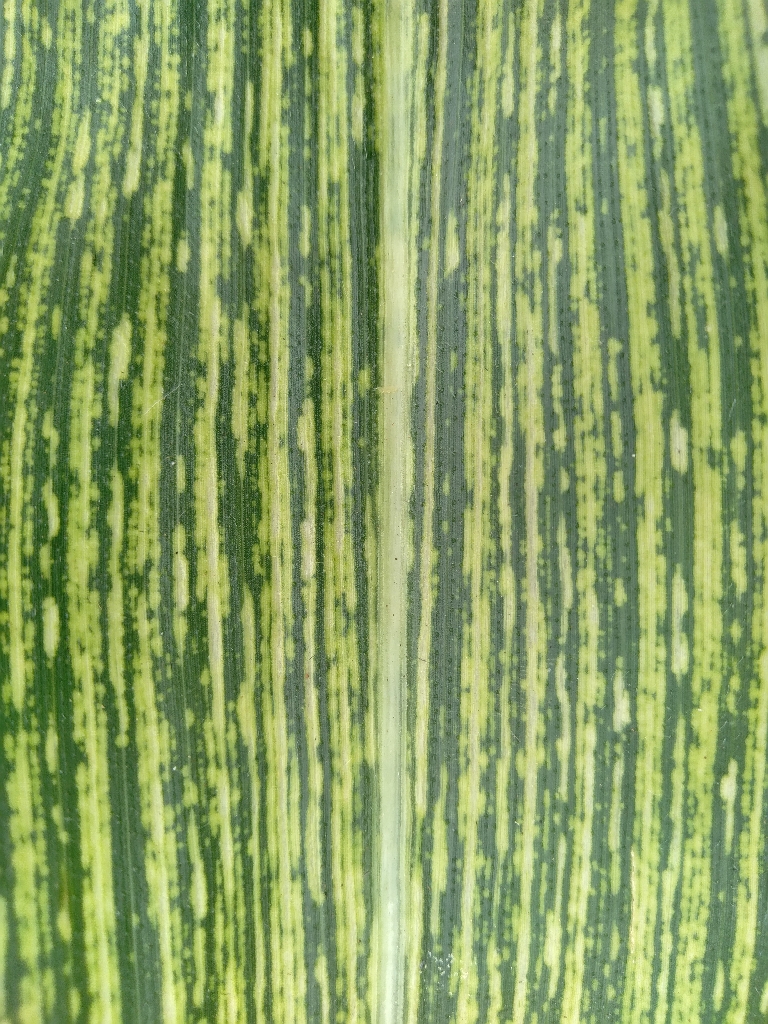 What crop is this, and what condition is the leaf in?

maize, maize streak virus
